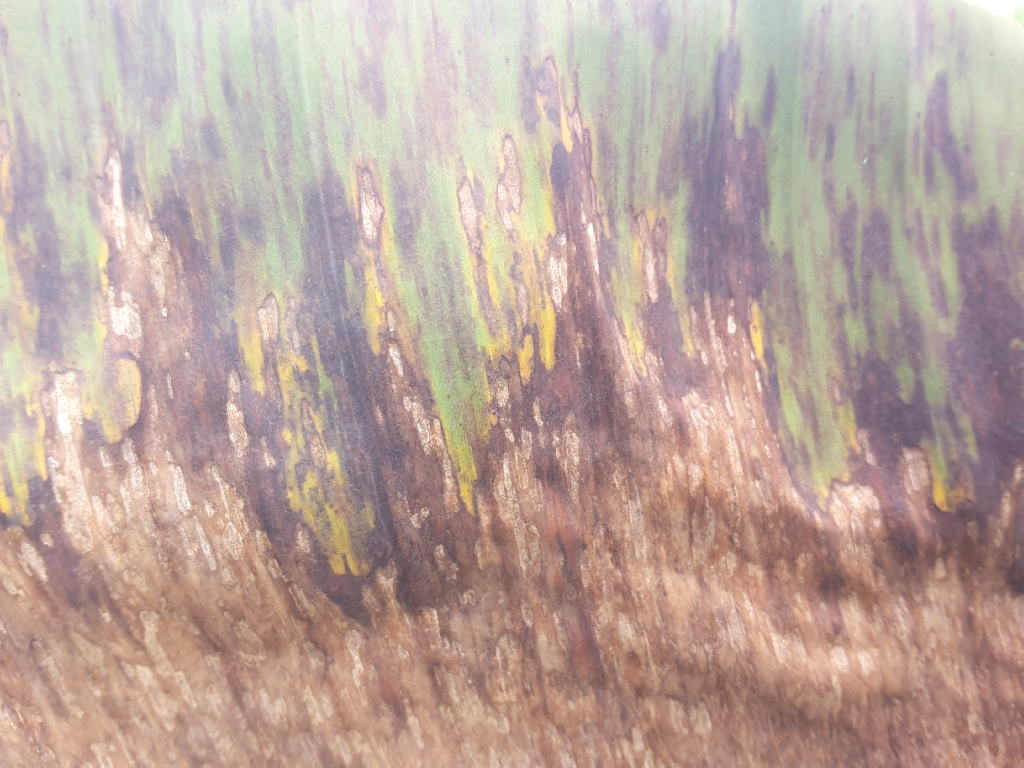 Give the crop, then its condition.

banana, black sigatoka
